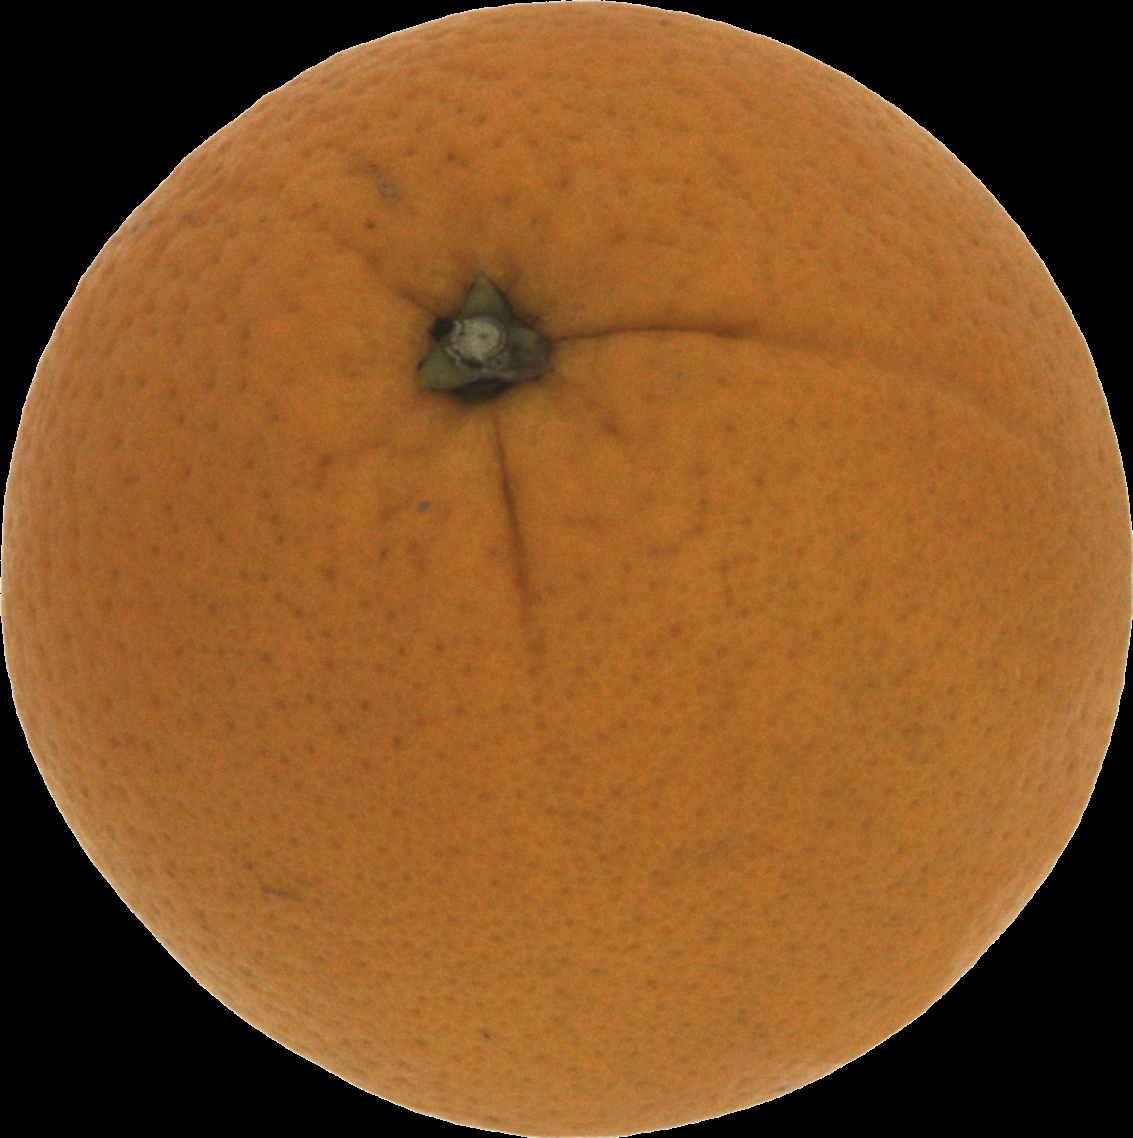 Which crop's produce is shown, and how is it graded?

orange, good
